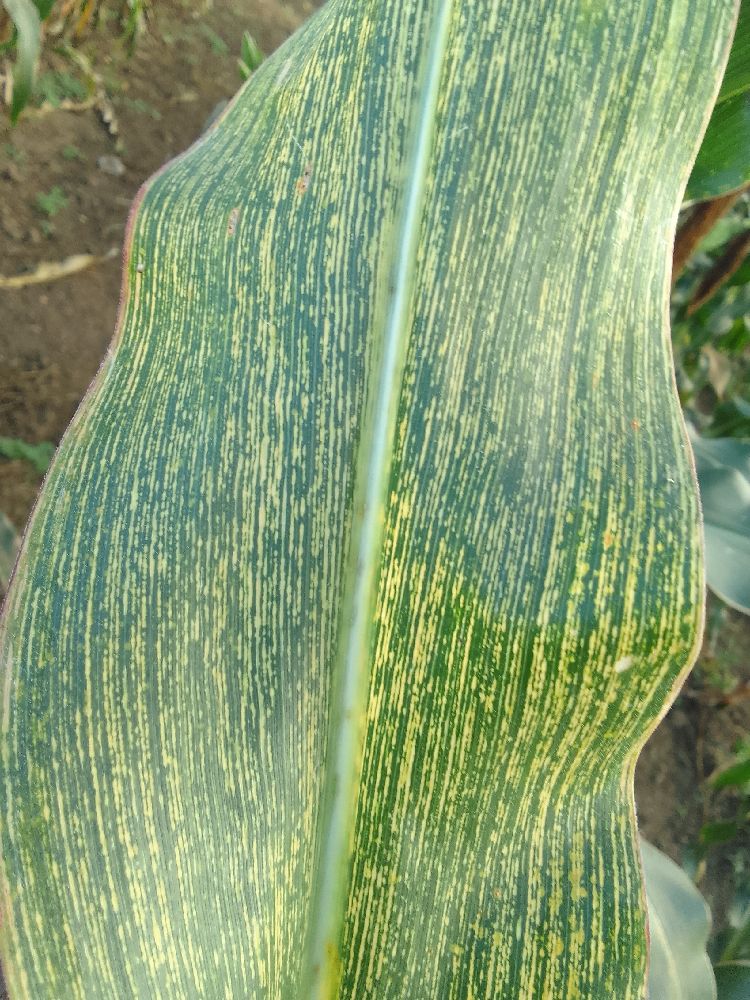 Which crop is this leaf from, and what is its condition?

maize, maize streak virus
